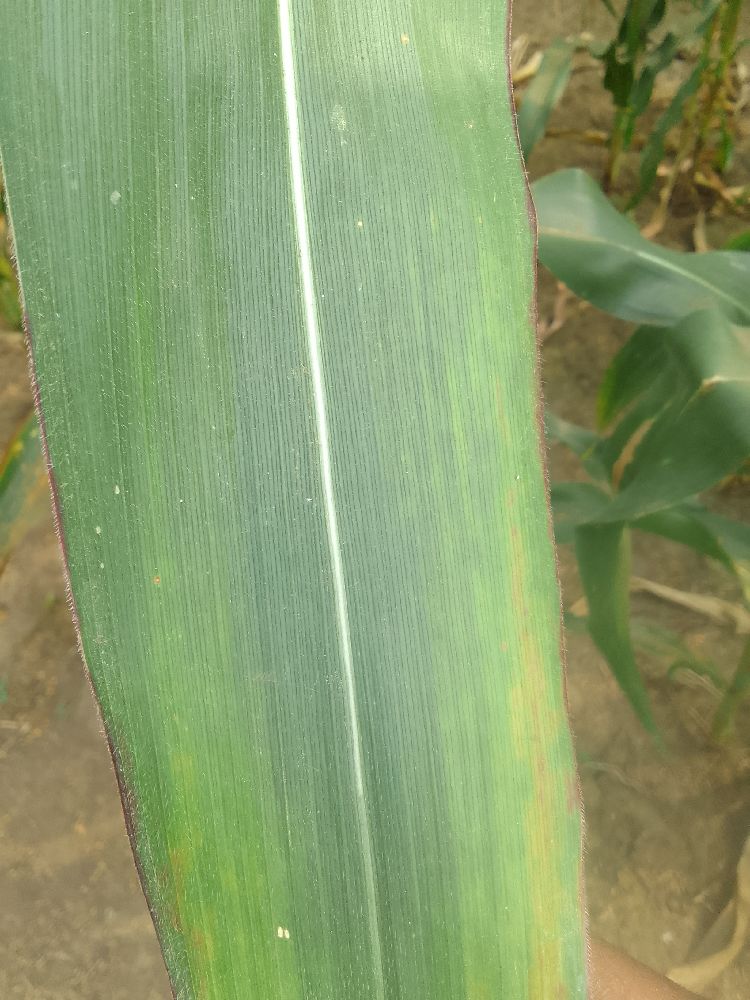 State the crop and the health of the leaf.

maize, healthy
